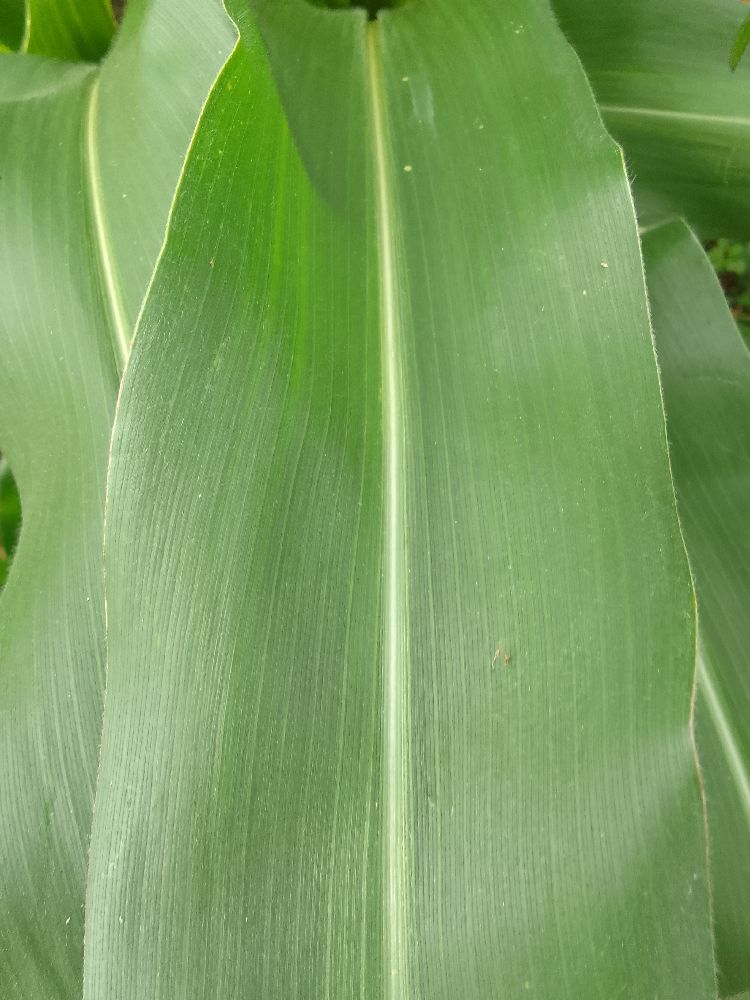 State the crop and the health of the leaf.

maize, healthy
